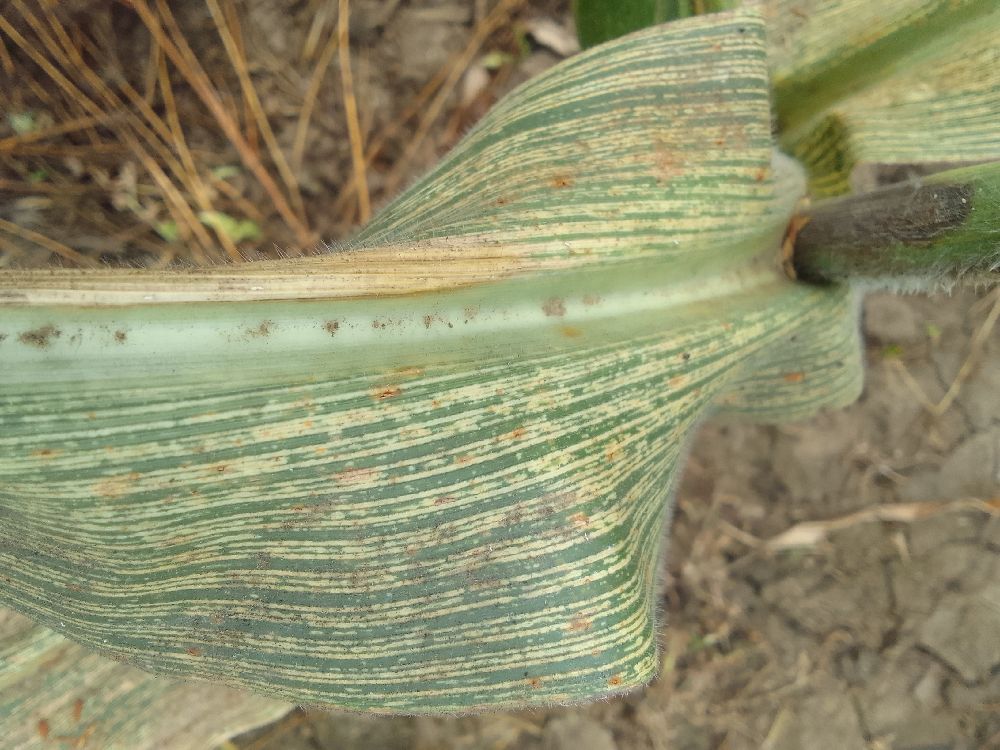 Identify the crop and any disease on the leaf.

maize, maize streak virus
